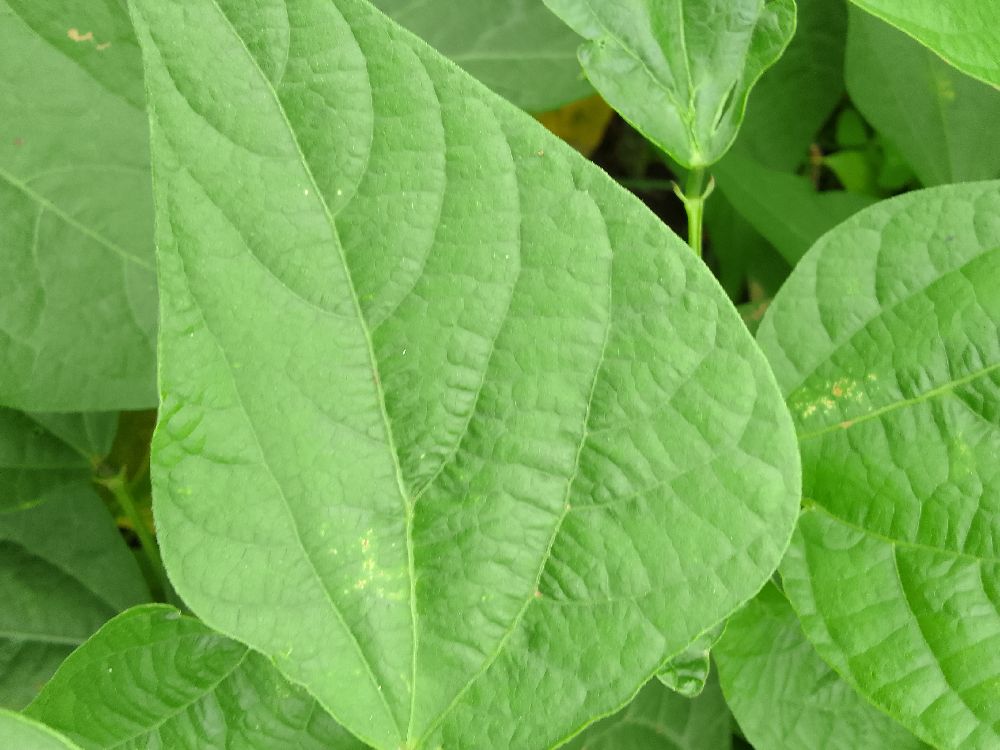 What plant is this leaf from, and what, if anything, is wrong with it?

common bean, healthy
